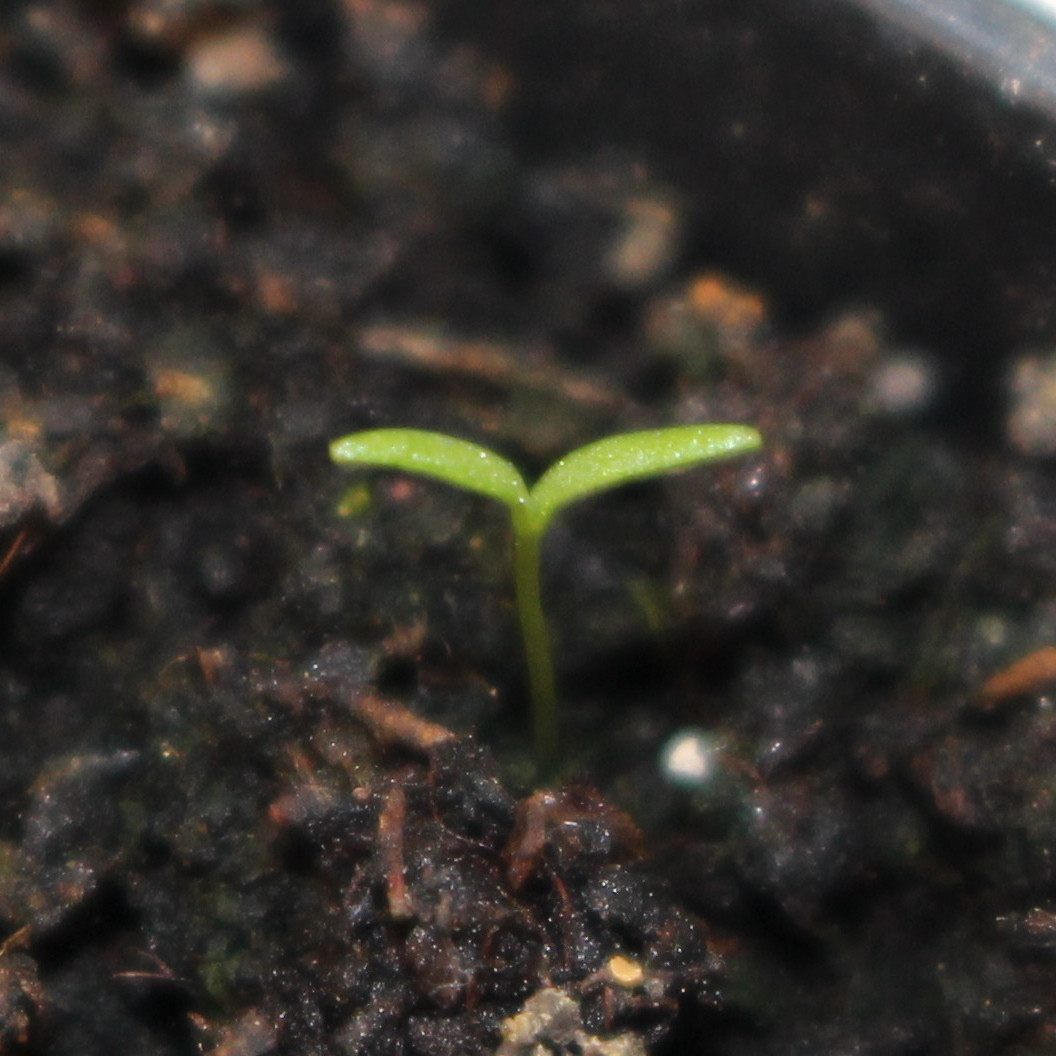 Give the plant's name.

Papaver rhoeas
